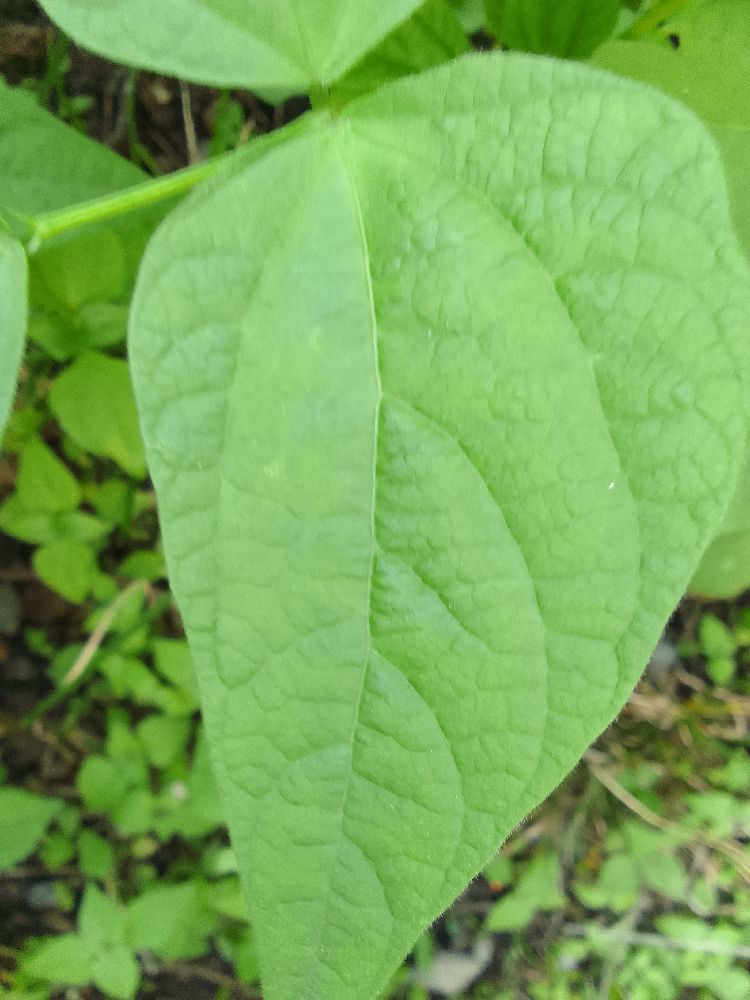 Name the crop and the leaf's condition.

common bean, healthy
